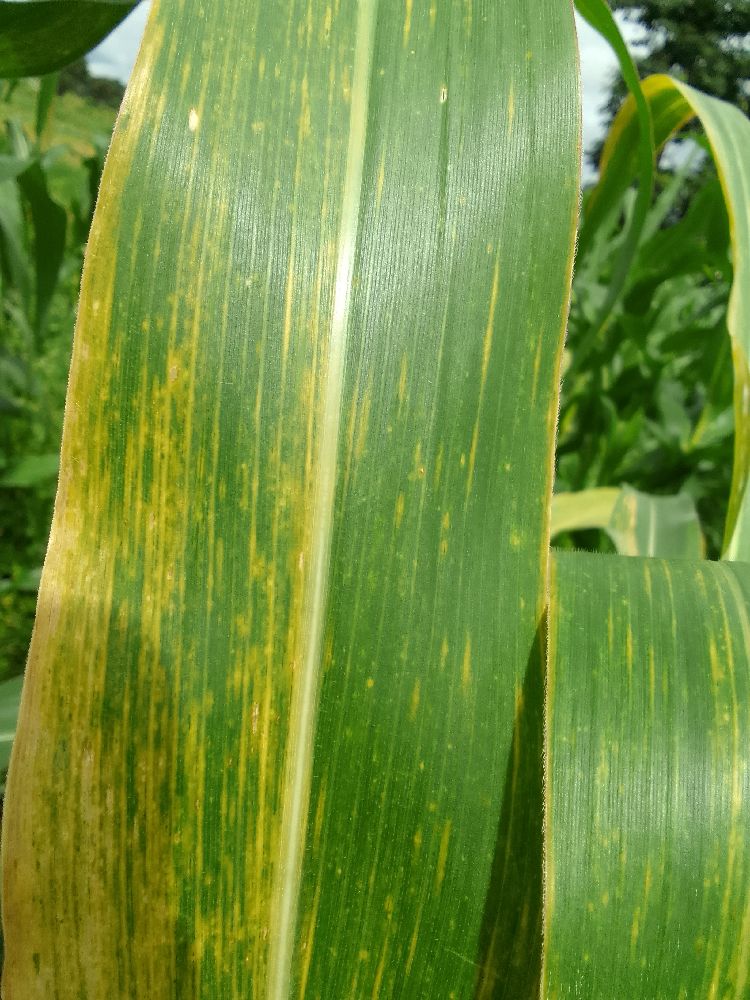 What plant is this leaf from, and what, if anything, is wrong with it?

maize, maize lethal necrosis
